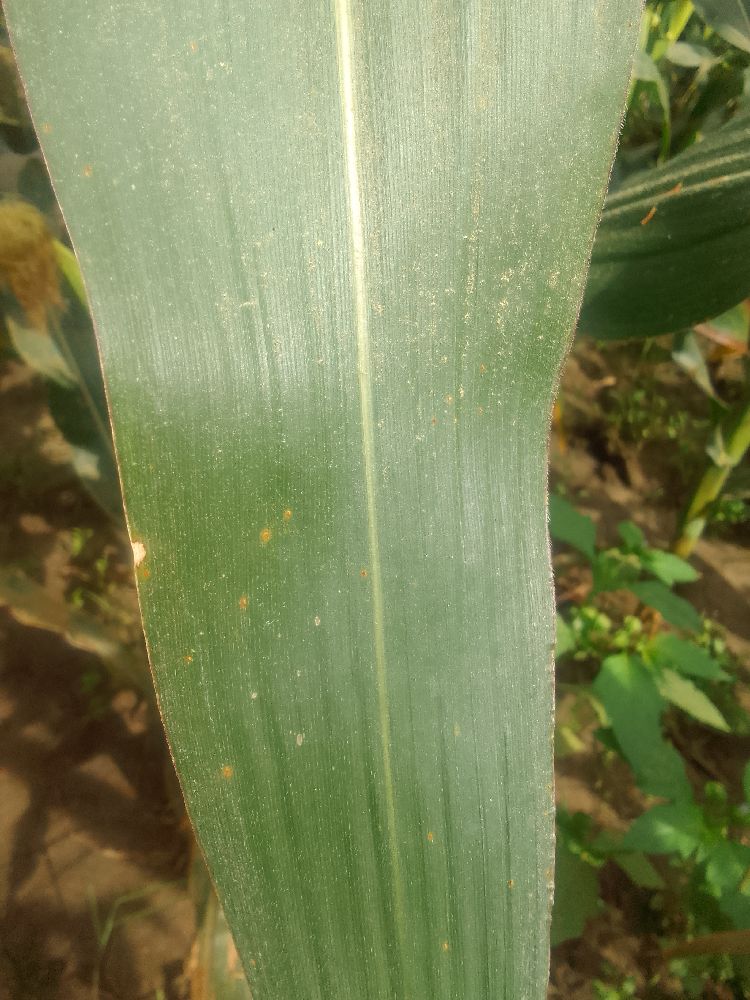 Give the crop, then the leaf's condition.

maize, healthy
